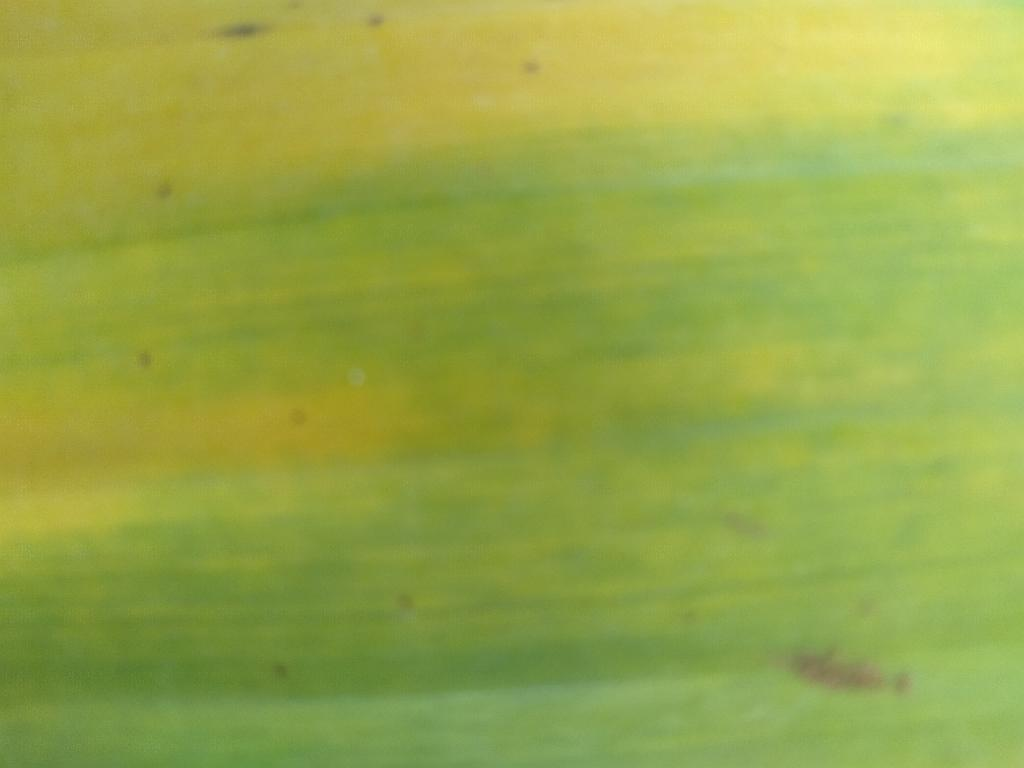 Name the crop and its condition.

banana, fusarium wilt race 1
